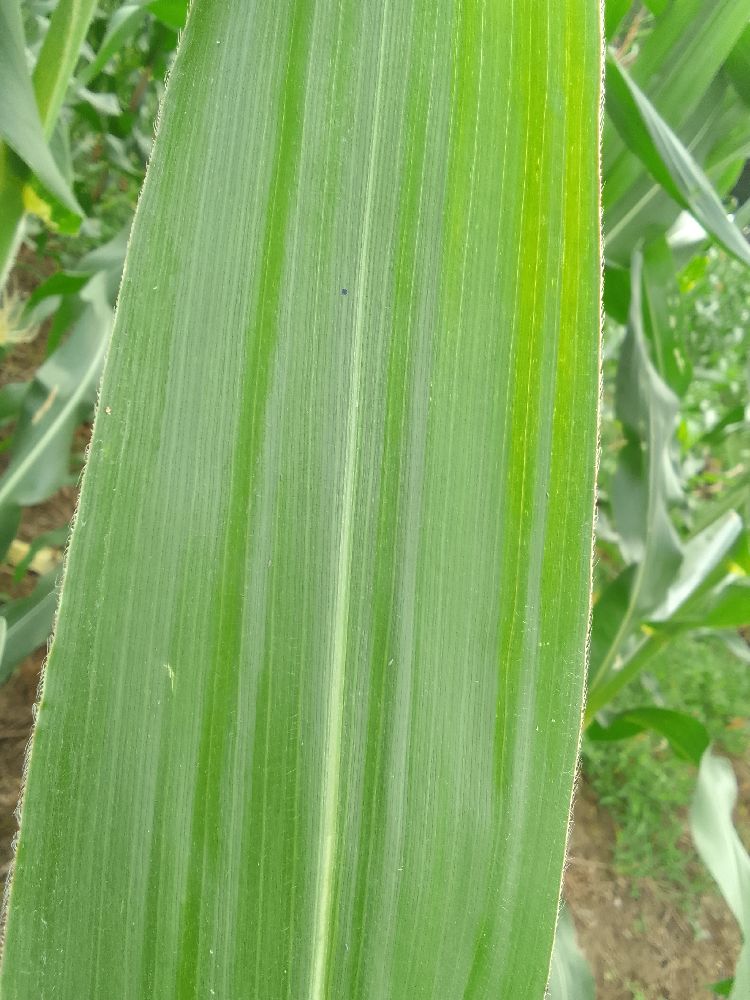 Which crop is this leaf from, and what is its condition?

maize, healthy
